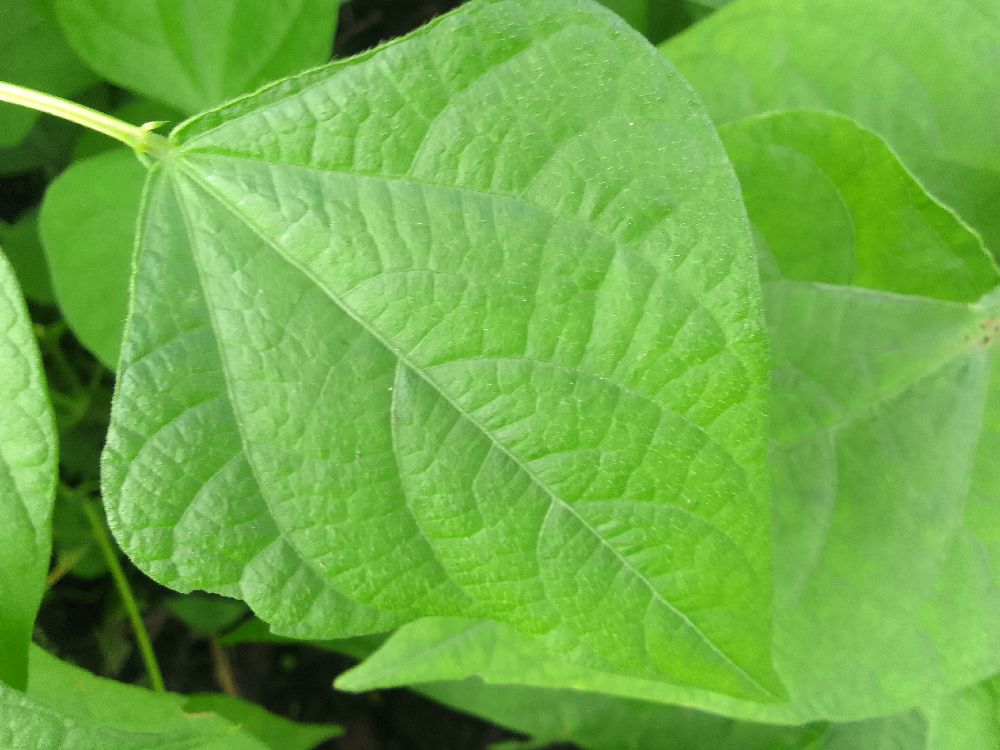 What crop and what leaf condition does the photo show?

common bean, healthy
